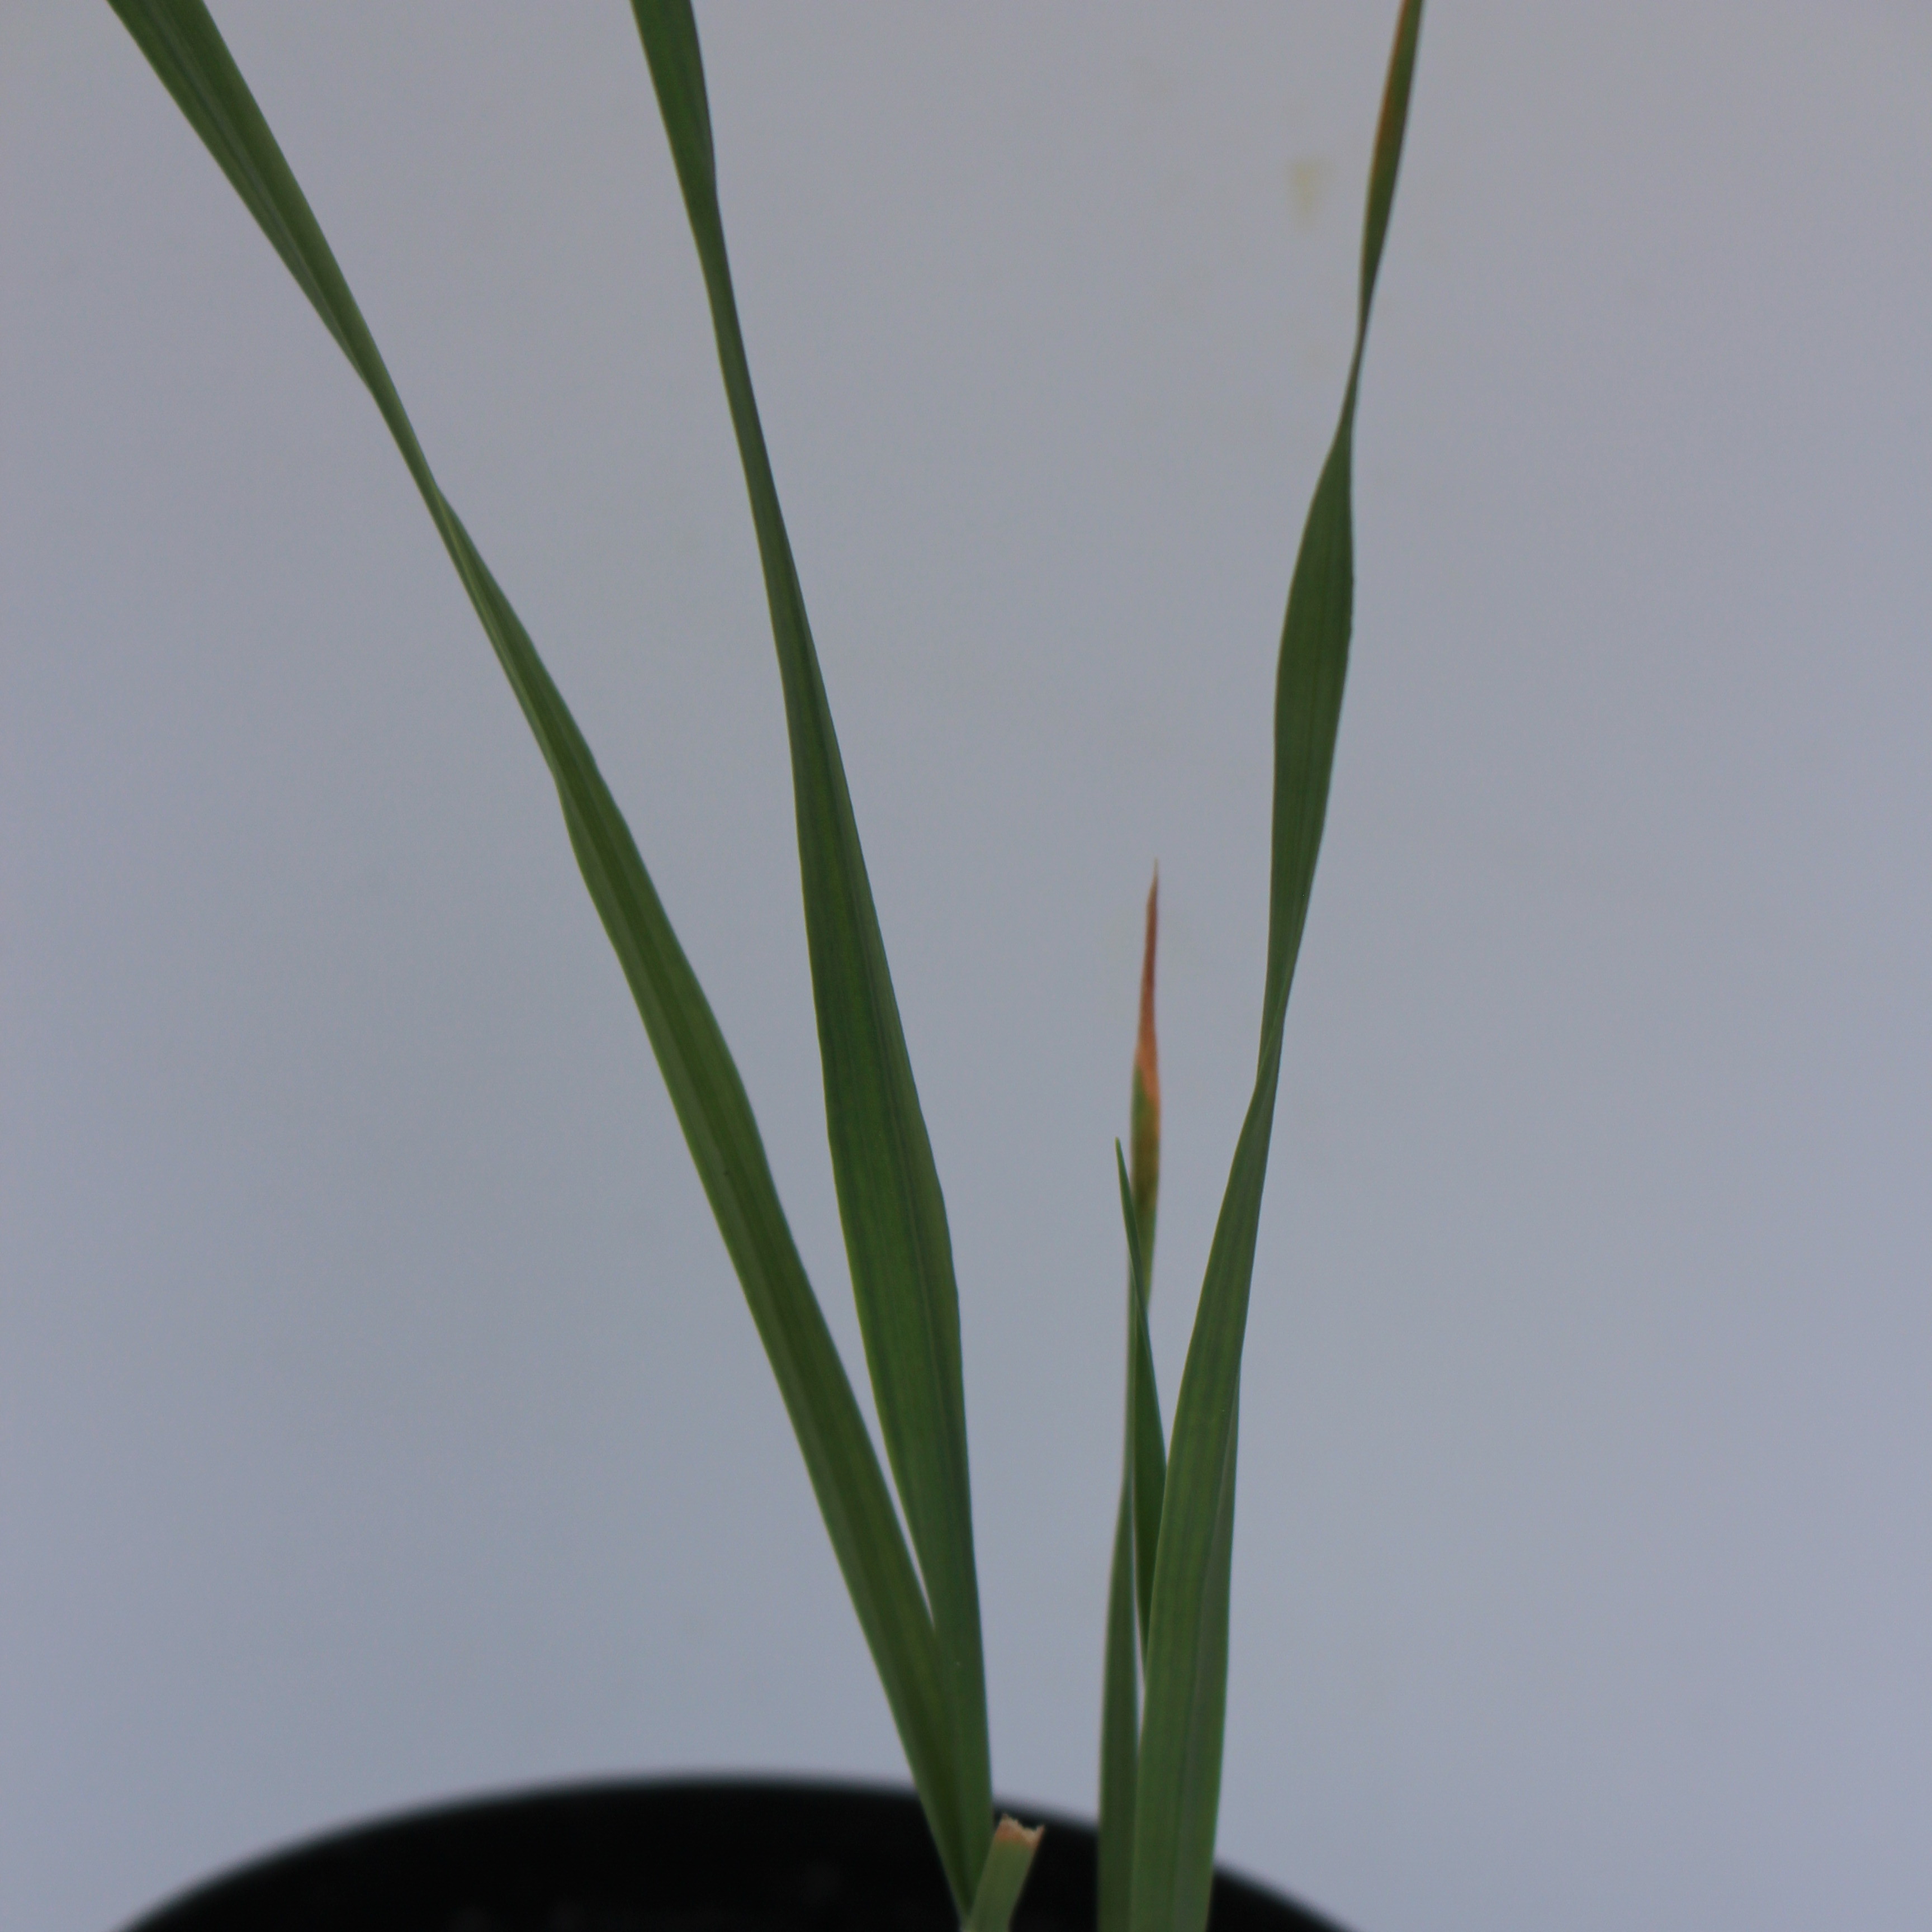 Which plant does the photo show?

Avena sterilis
